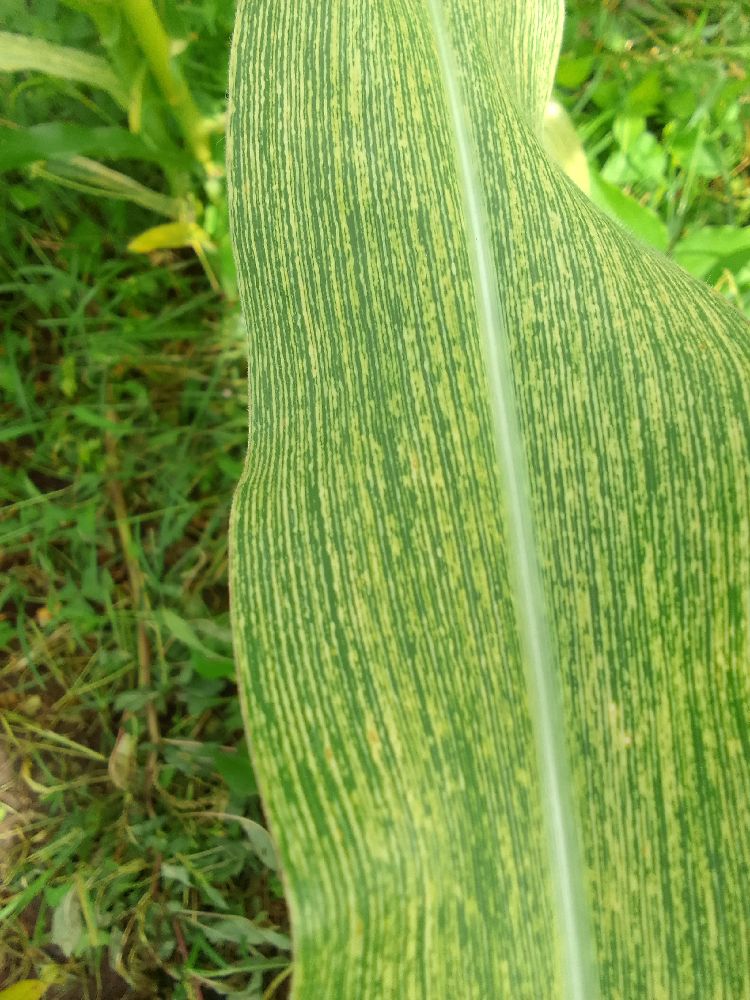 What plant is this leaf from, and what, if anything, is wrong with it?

maize, maize streak virus
